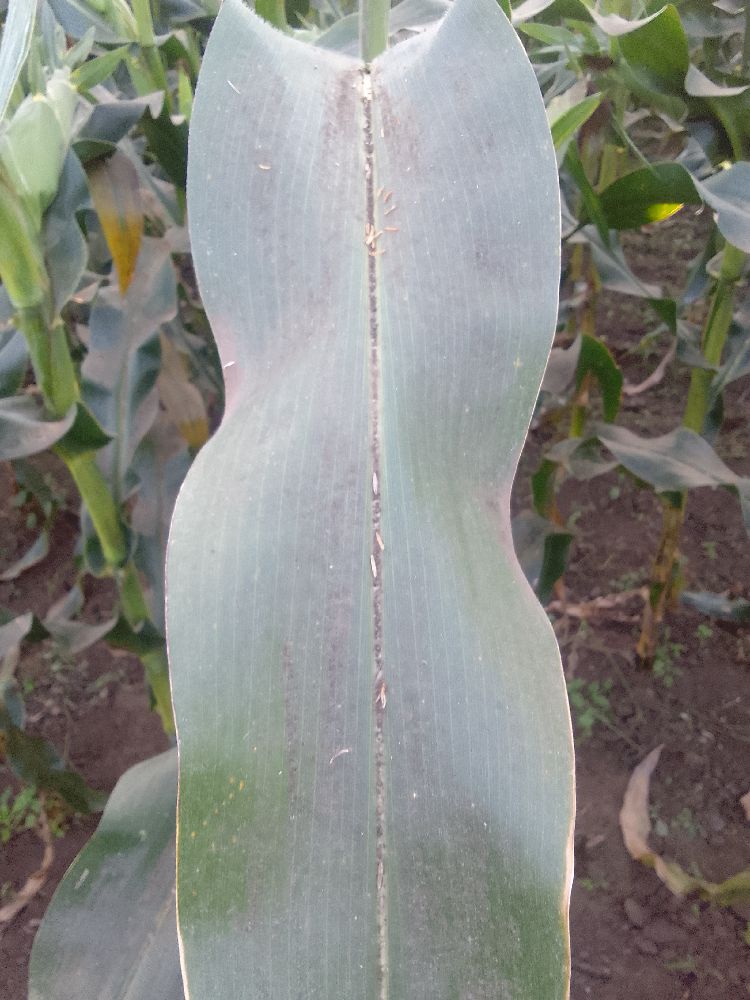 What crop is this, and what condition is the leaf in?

maize, healthy
